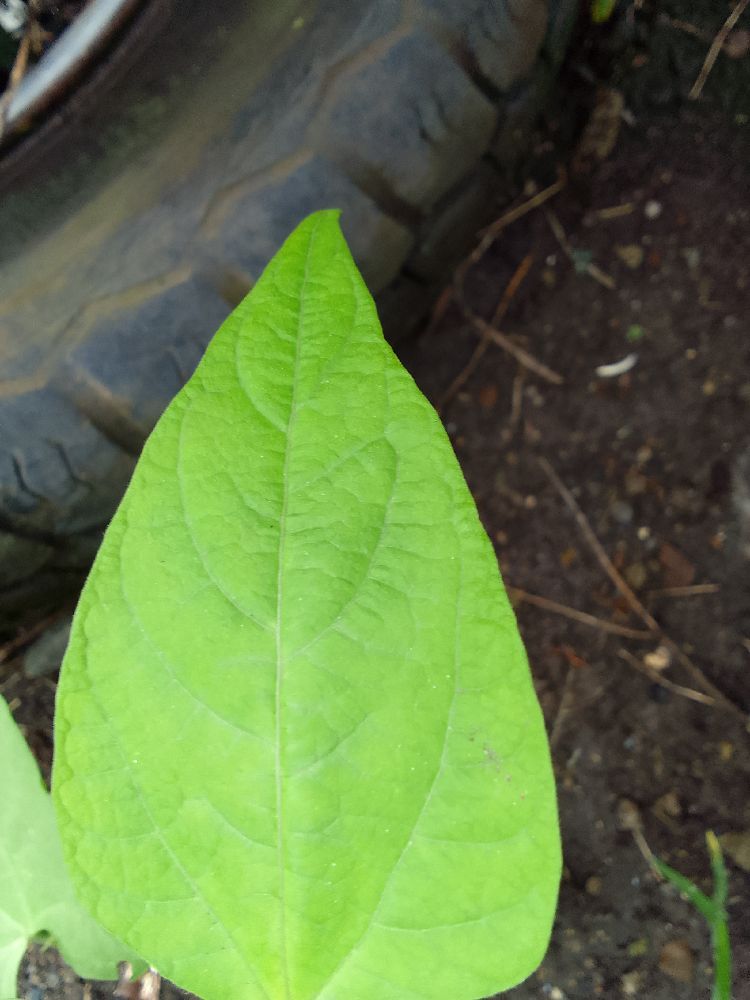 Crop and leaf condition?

common bean, healthy
